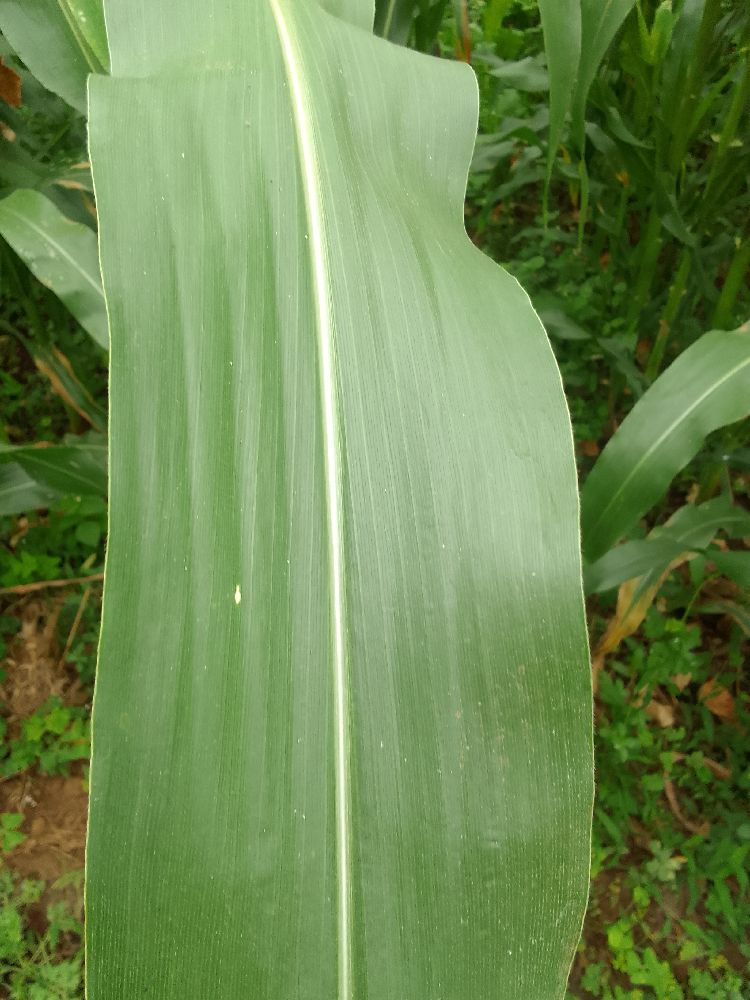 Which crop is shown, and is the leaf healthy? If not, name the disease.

maize, healthy
